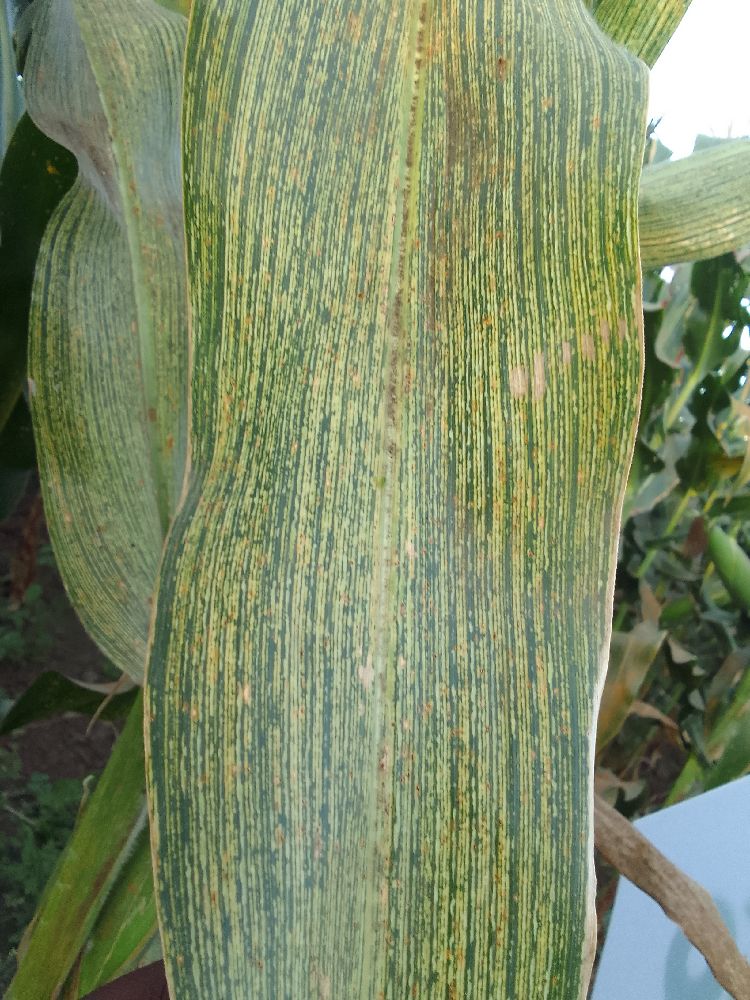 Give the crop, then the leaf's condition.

maize, maize streak virus
